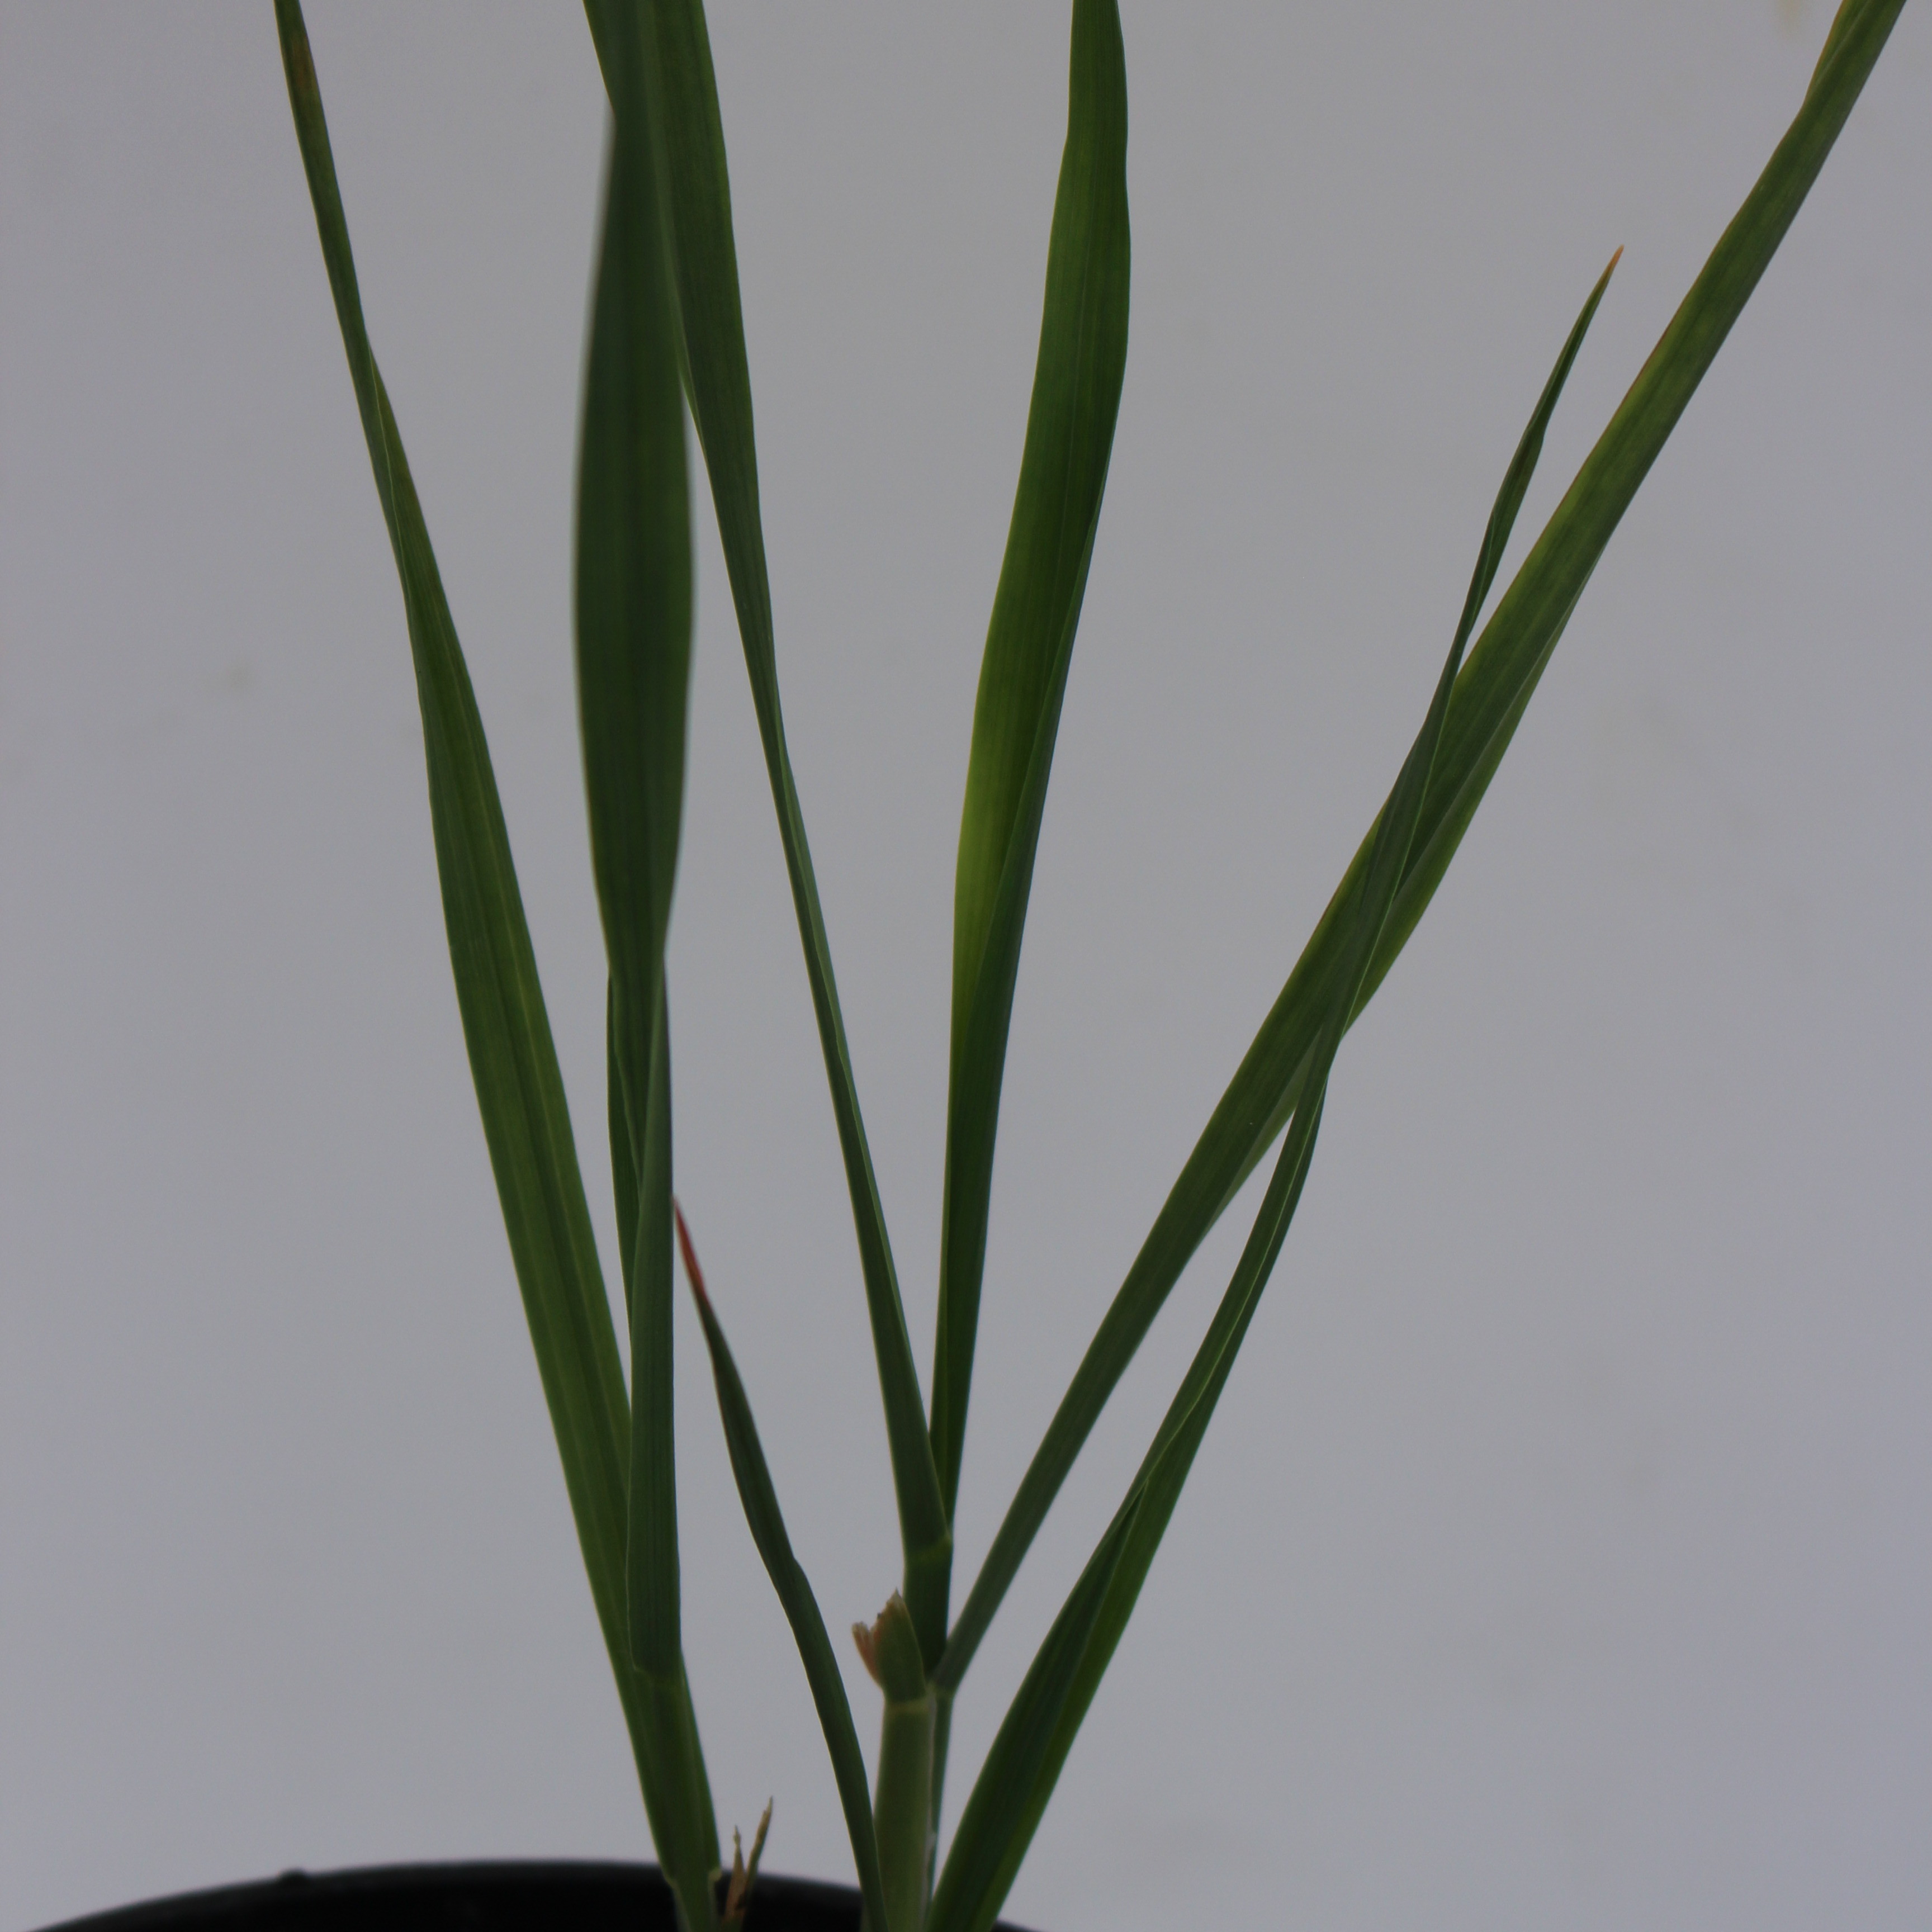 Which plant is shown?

Avena sterilis
